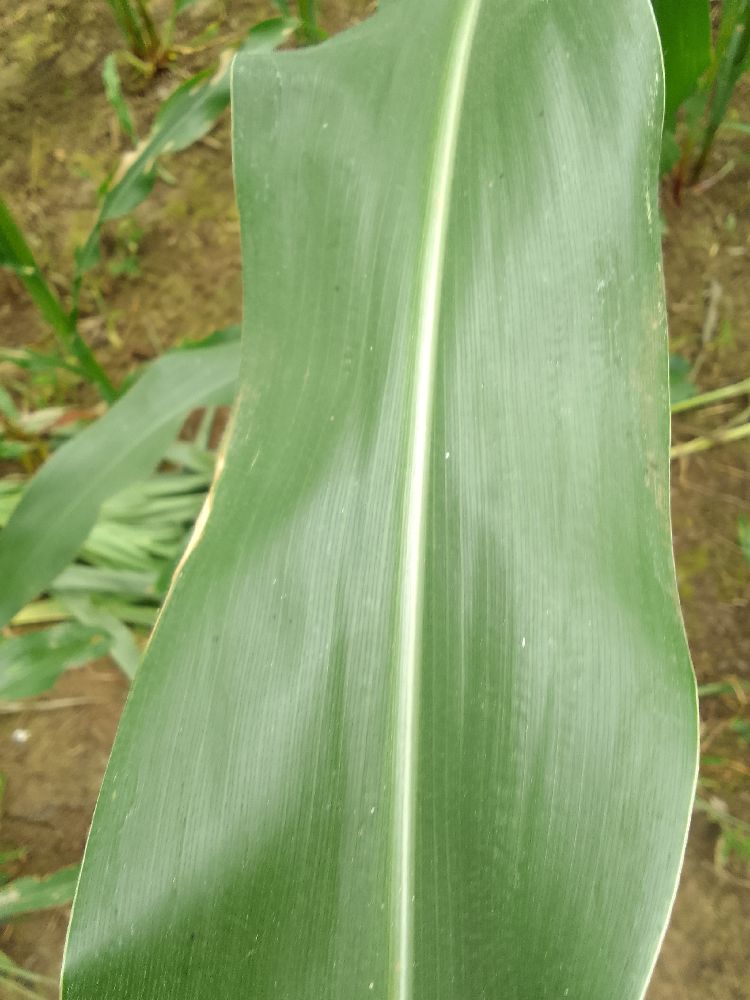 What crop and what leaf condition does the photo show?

maize, healthy
